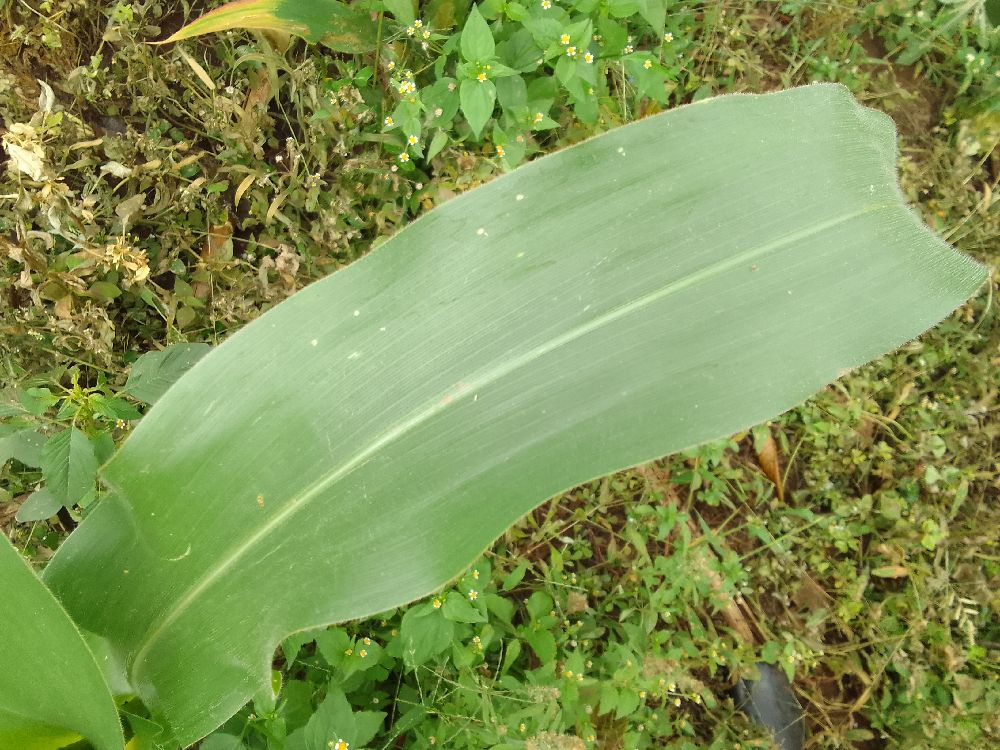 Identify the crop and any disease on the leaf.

maize, healthy
